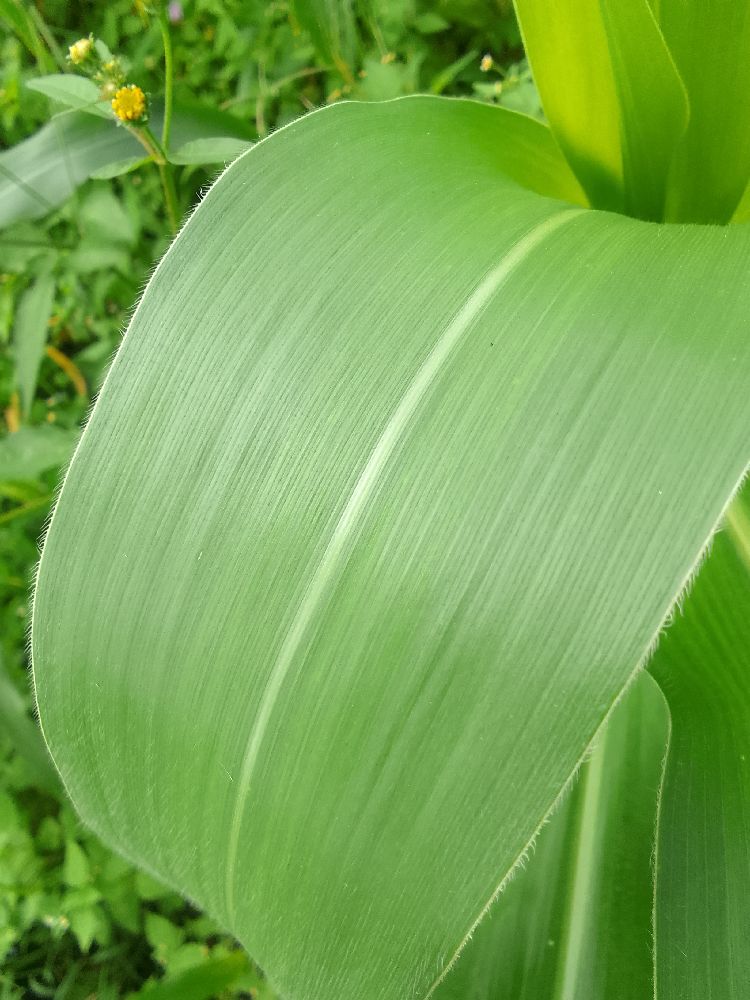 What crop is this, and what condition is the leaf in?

maize, healthy
